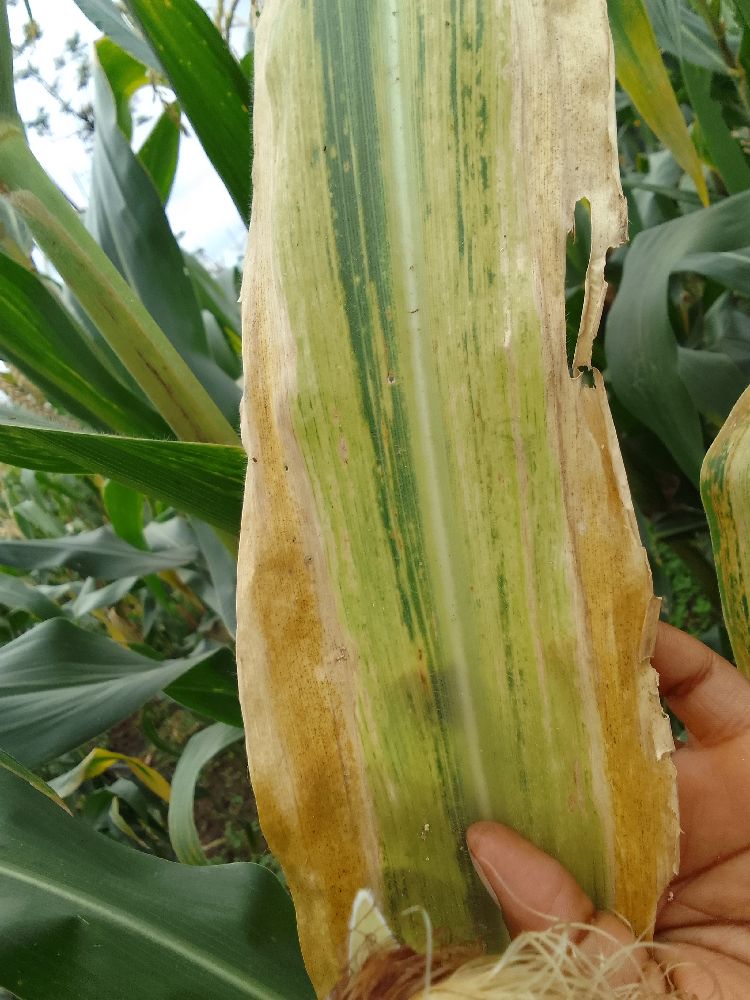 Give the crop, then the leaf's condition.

maize, maize lethal necrosis
